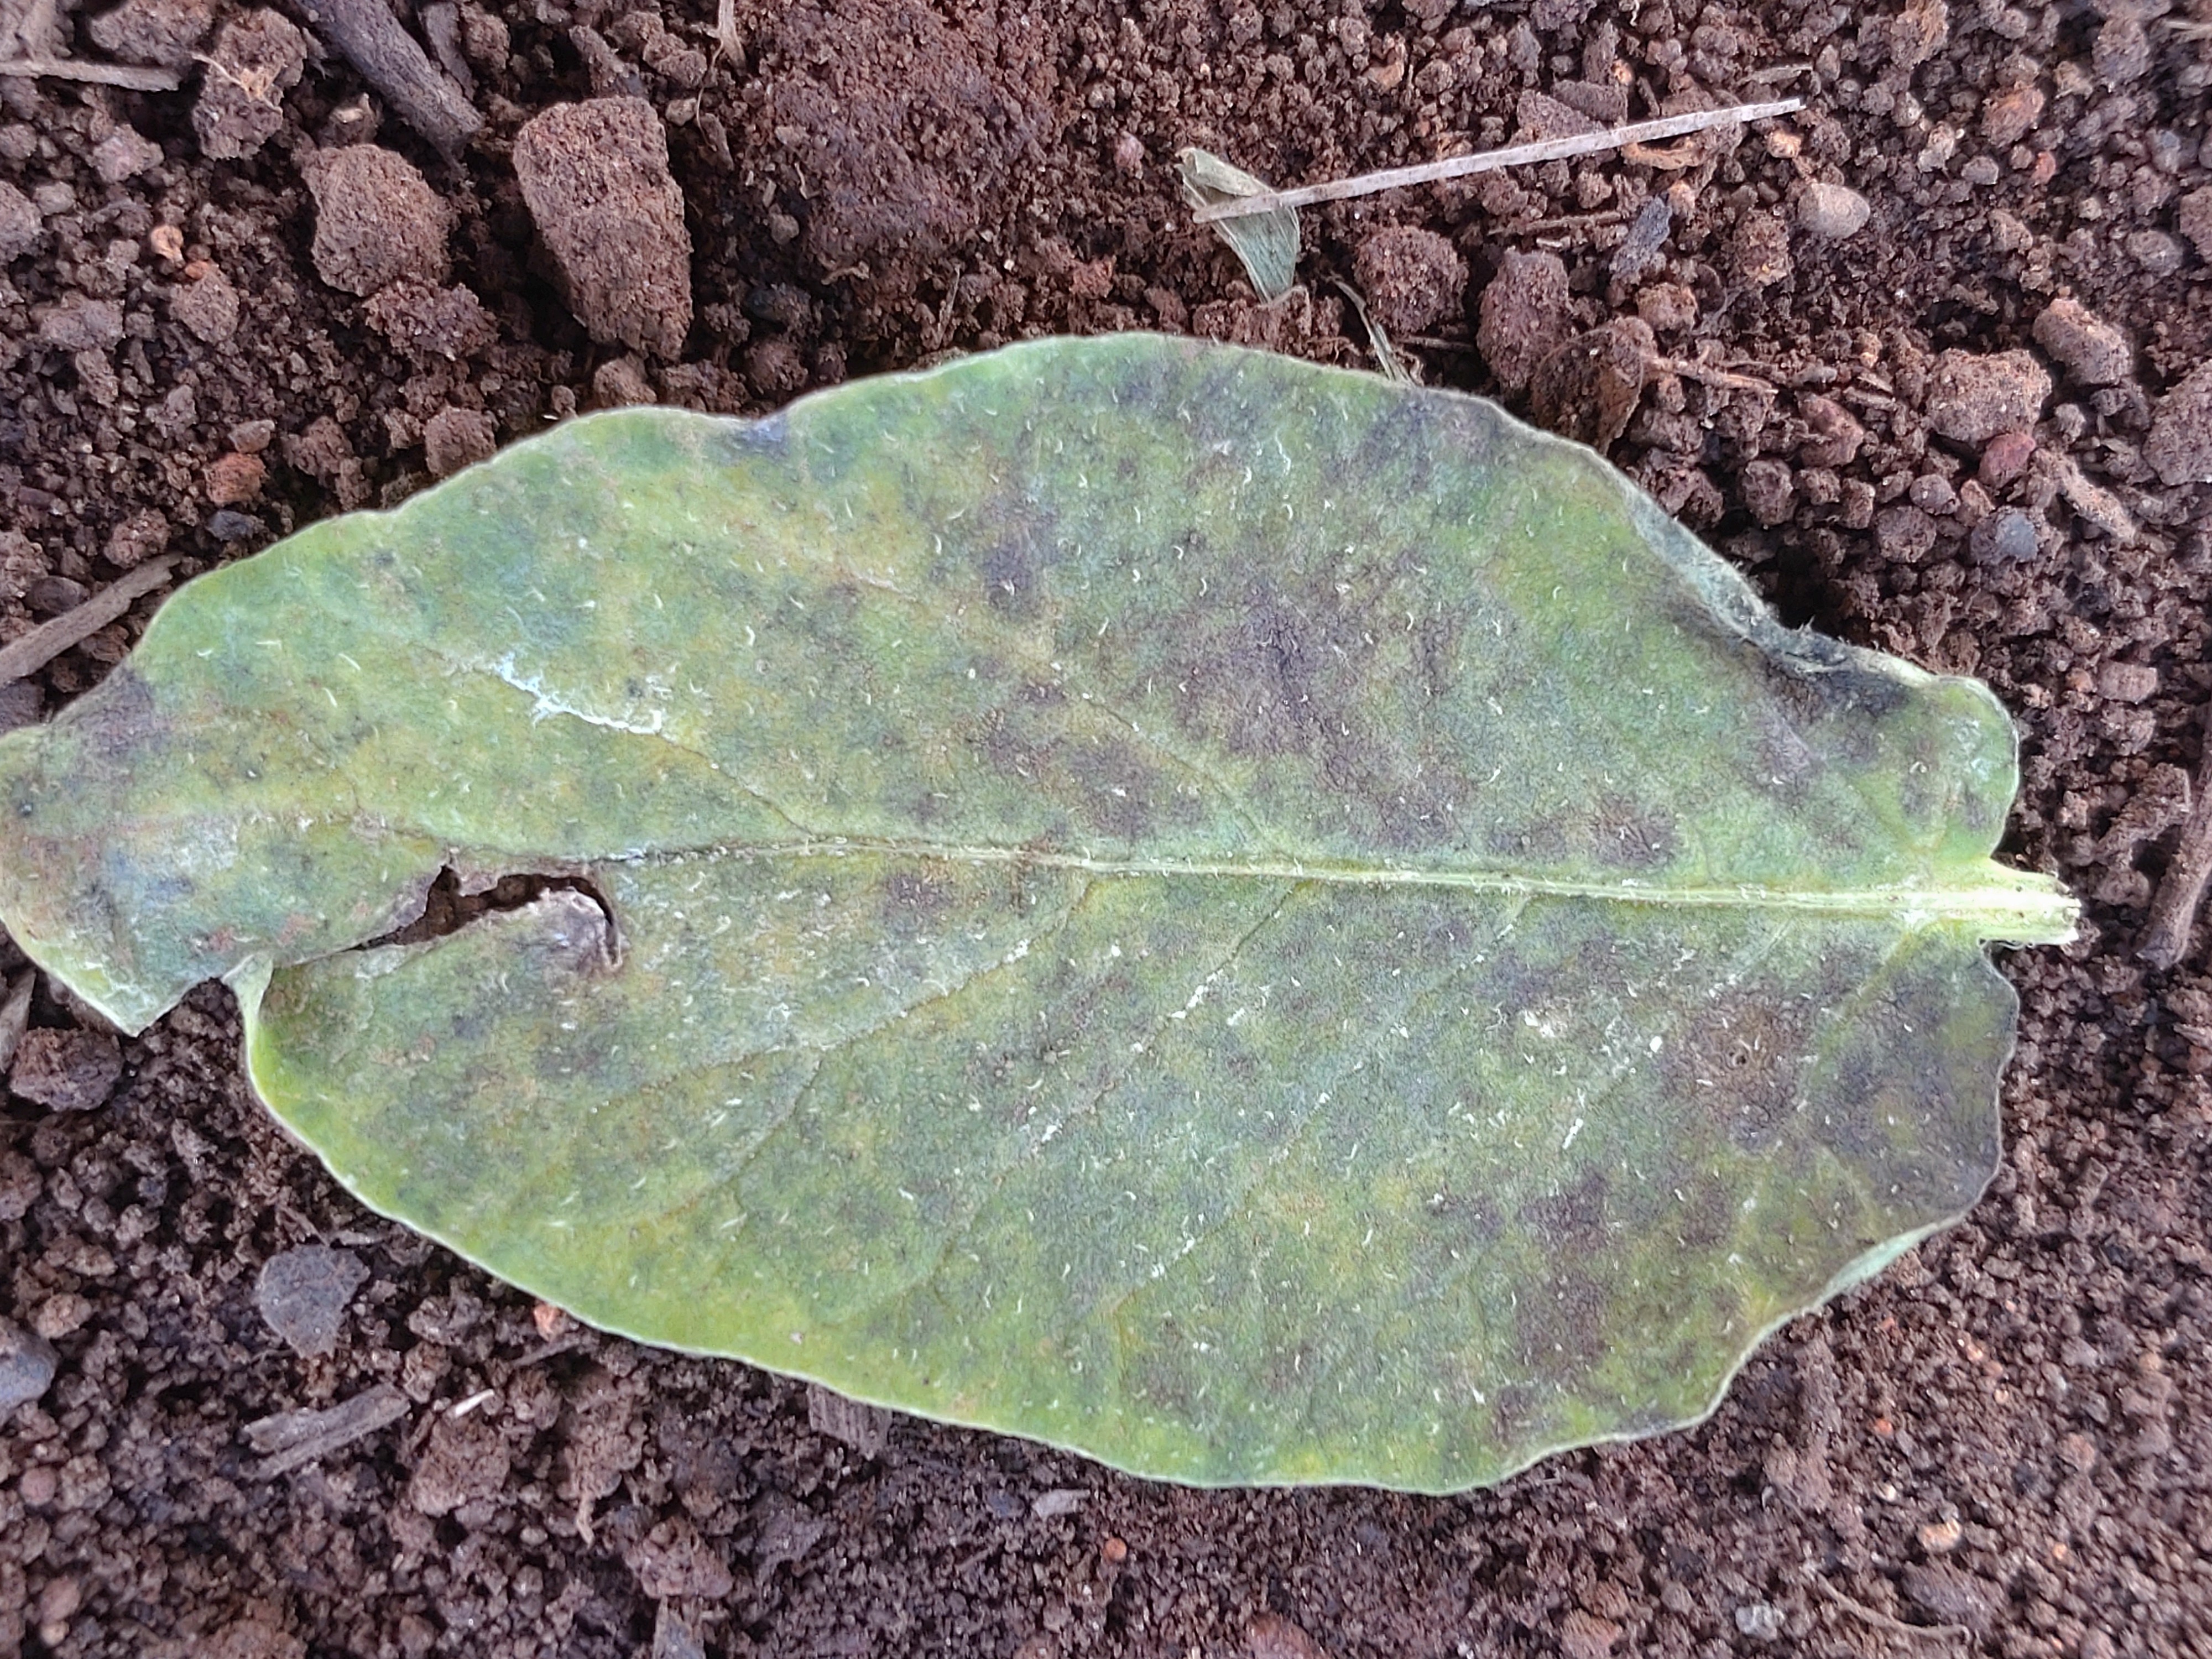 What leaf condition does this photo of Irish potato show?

late blight
